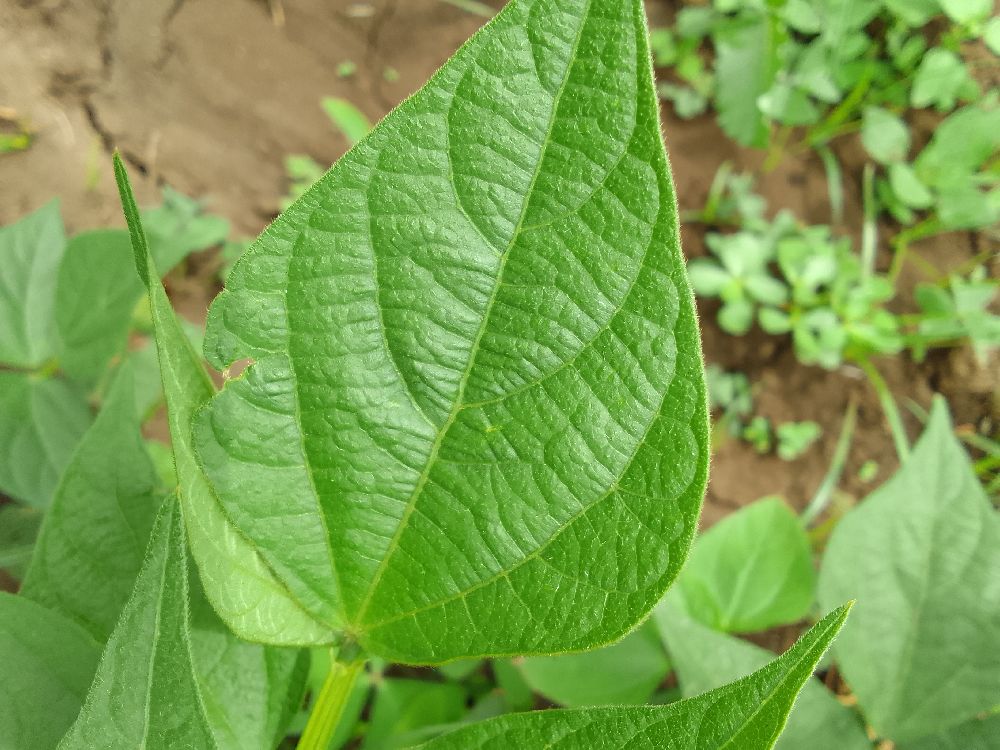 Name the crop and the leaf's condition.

common bean, healthy
